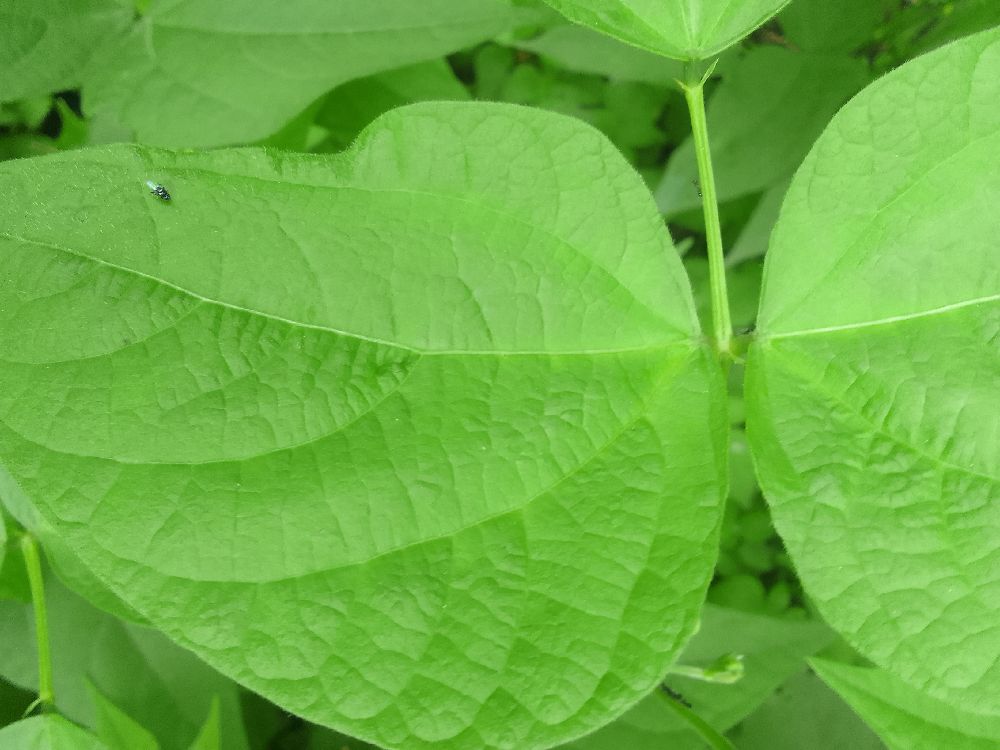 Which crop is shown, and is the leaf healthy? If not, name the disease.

common bean, healthy
